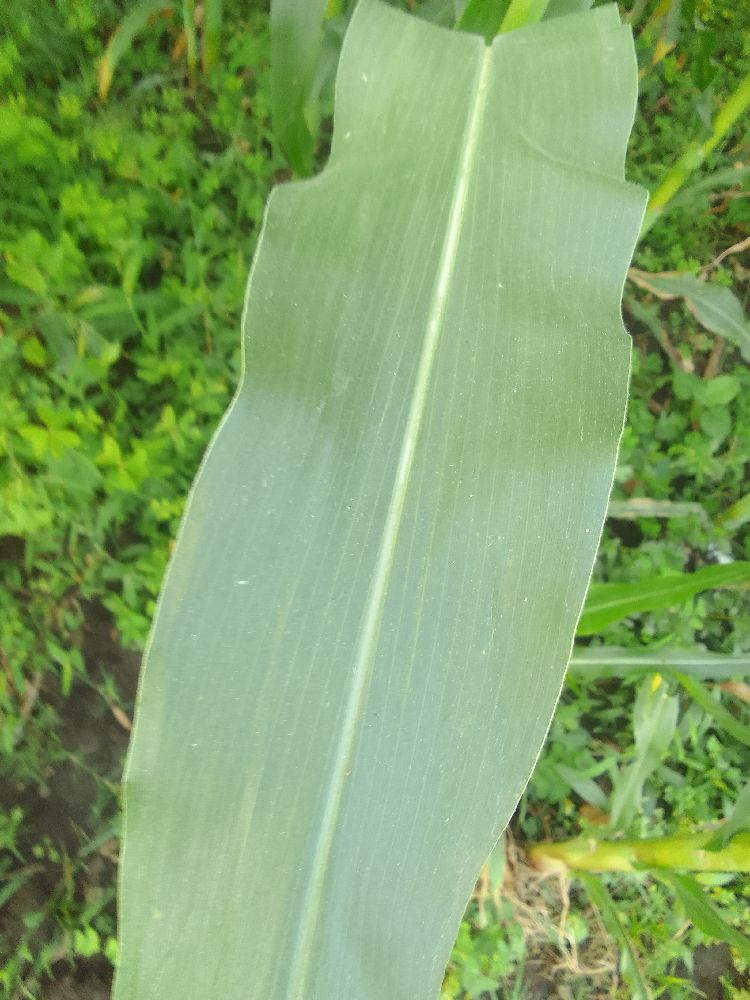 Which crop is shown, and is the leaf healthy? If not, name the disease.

maize, healthy
